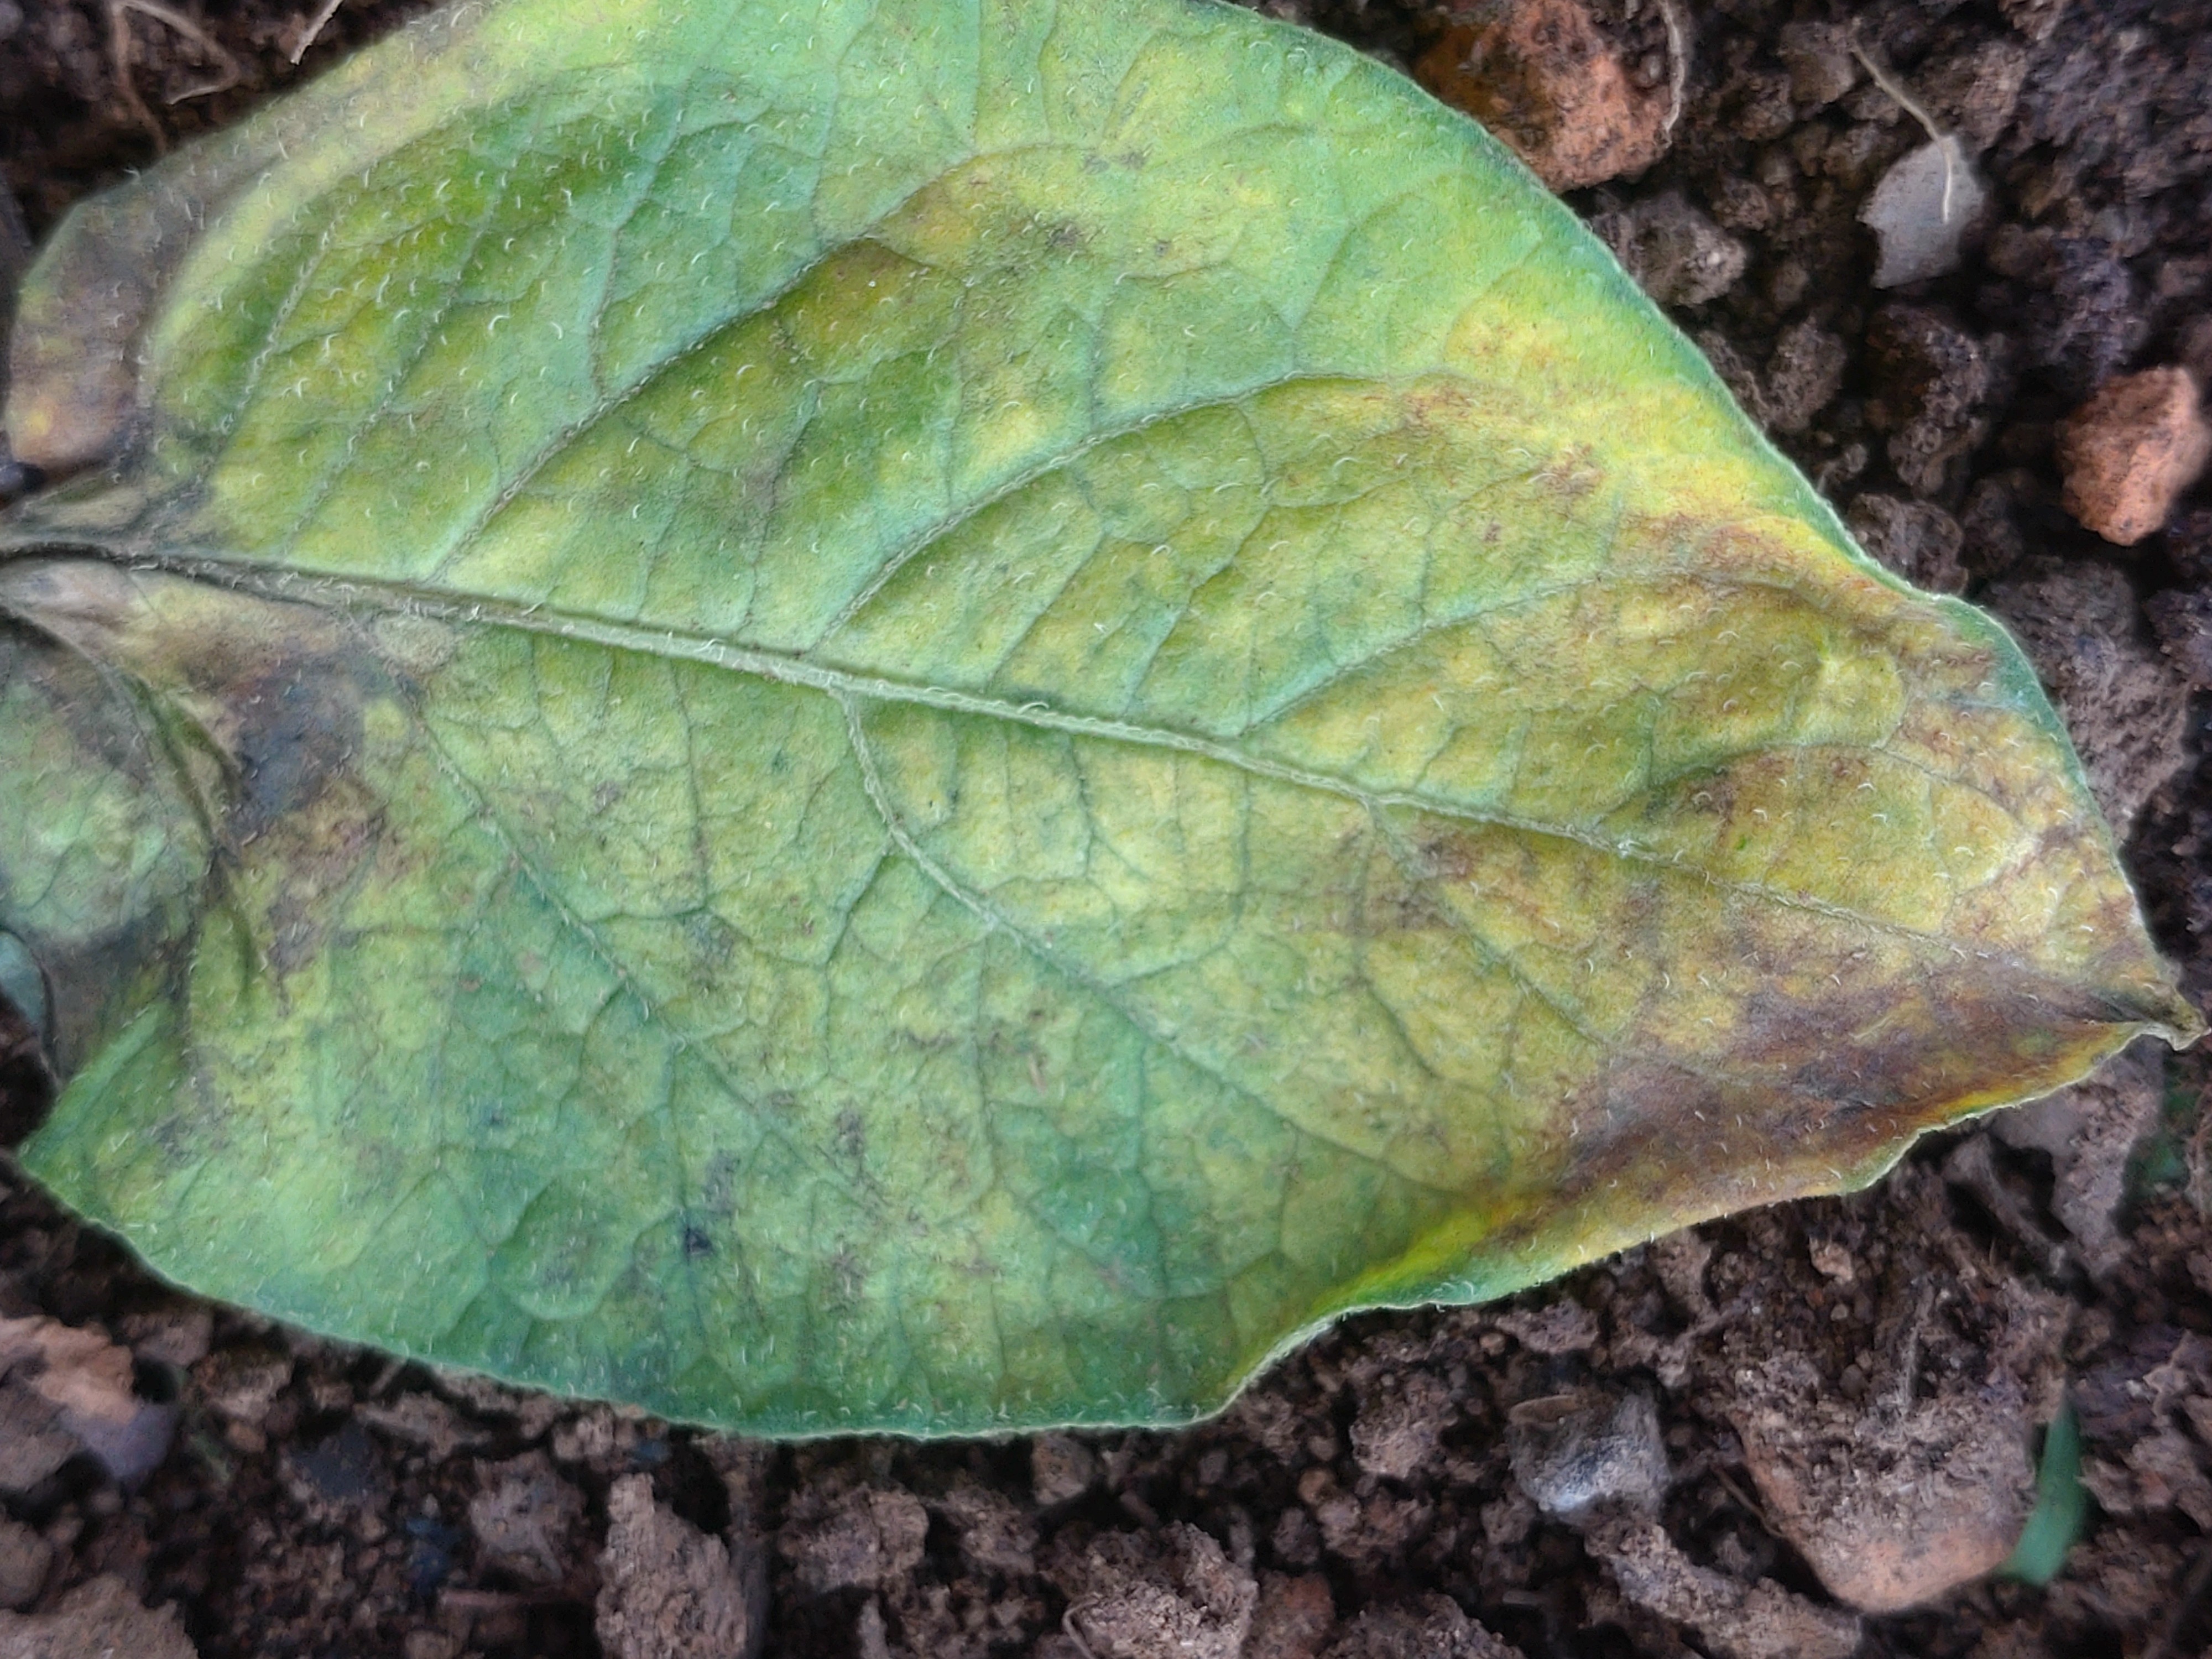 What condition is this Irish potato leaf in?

late blight
